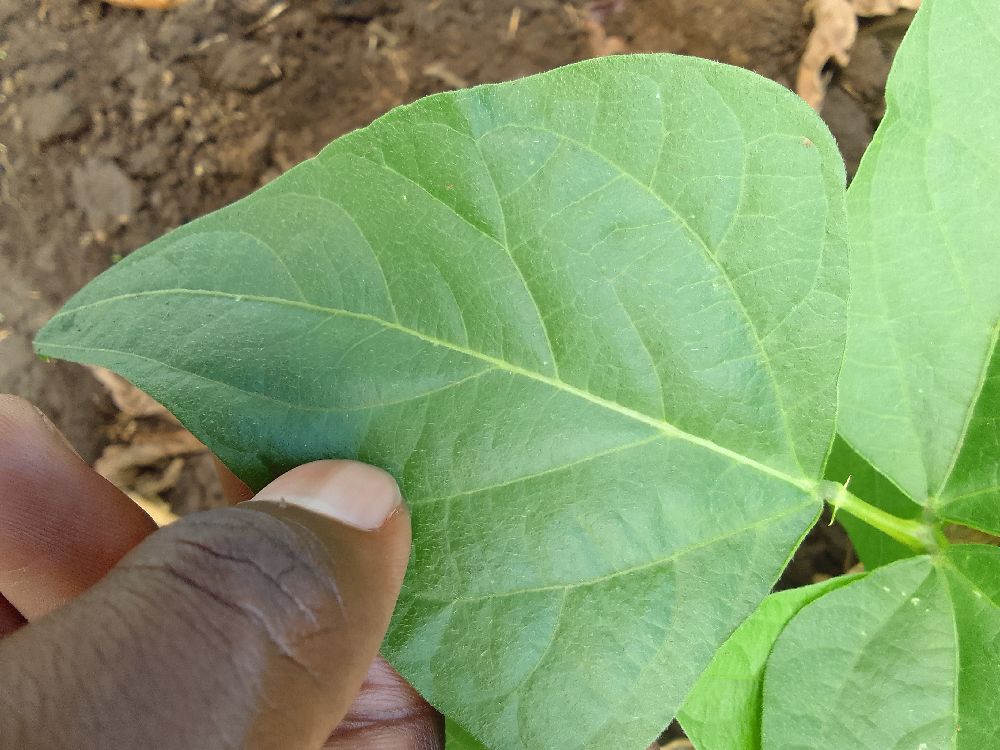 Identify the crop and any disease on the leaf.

common bean, healthy
